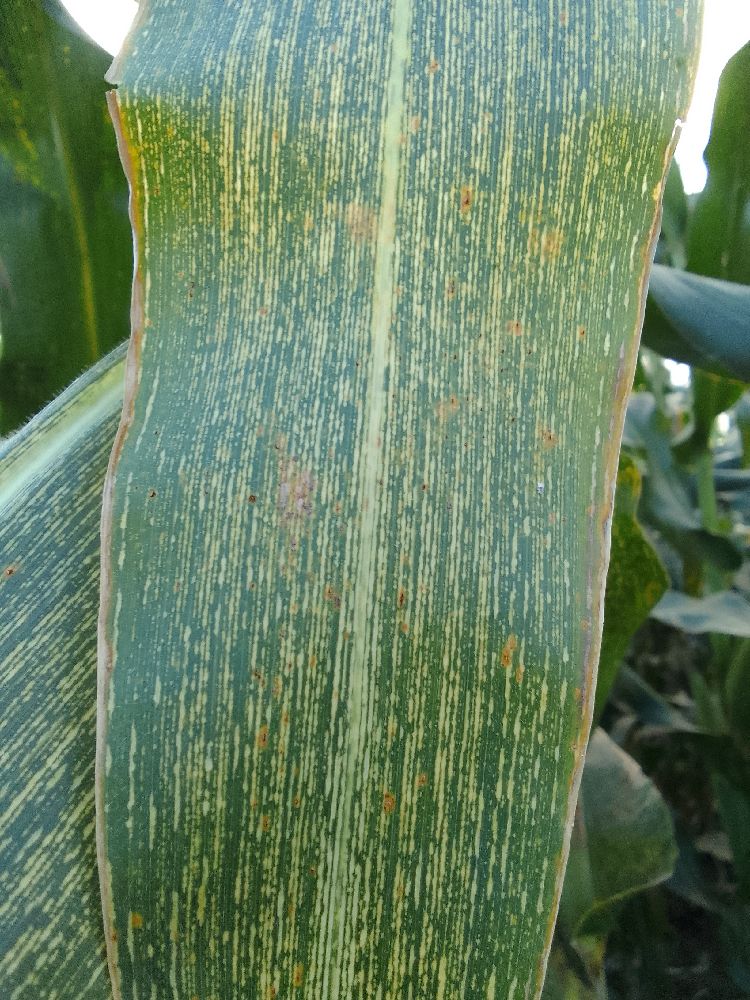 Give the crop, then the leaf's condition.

maize, maize streak virus
